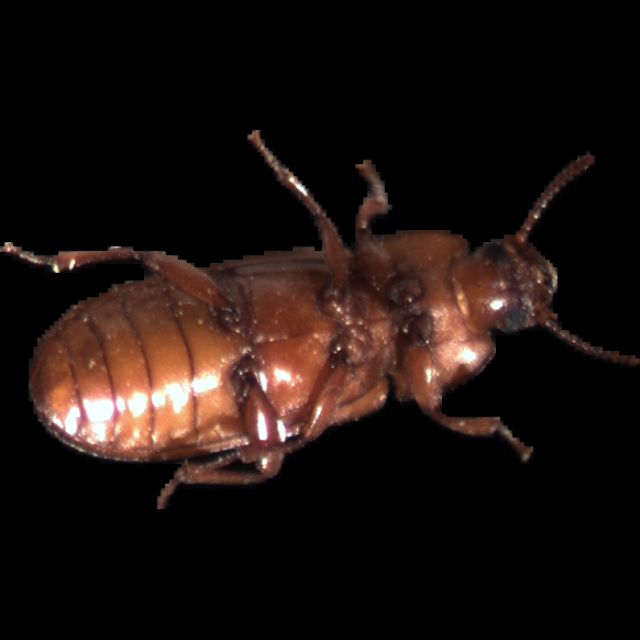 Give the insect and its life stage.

mealworm beetle
